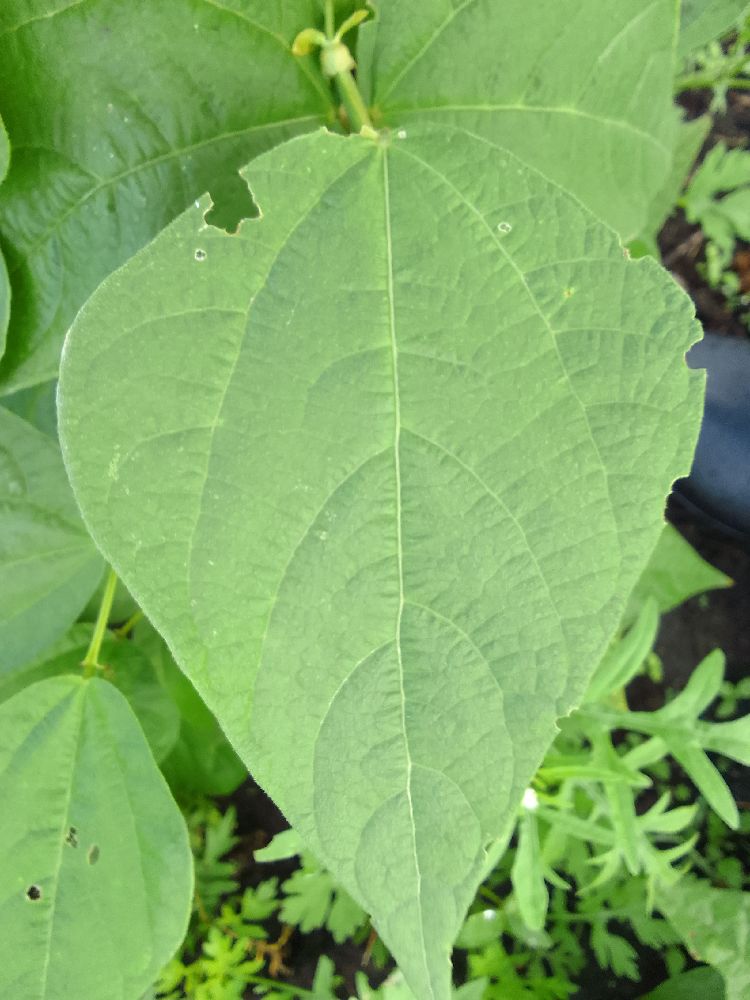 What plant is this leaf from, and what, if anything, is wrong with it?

common bean, healthy
